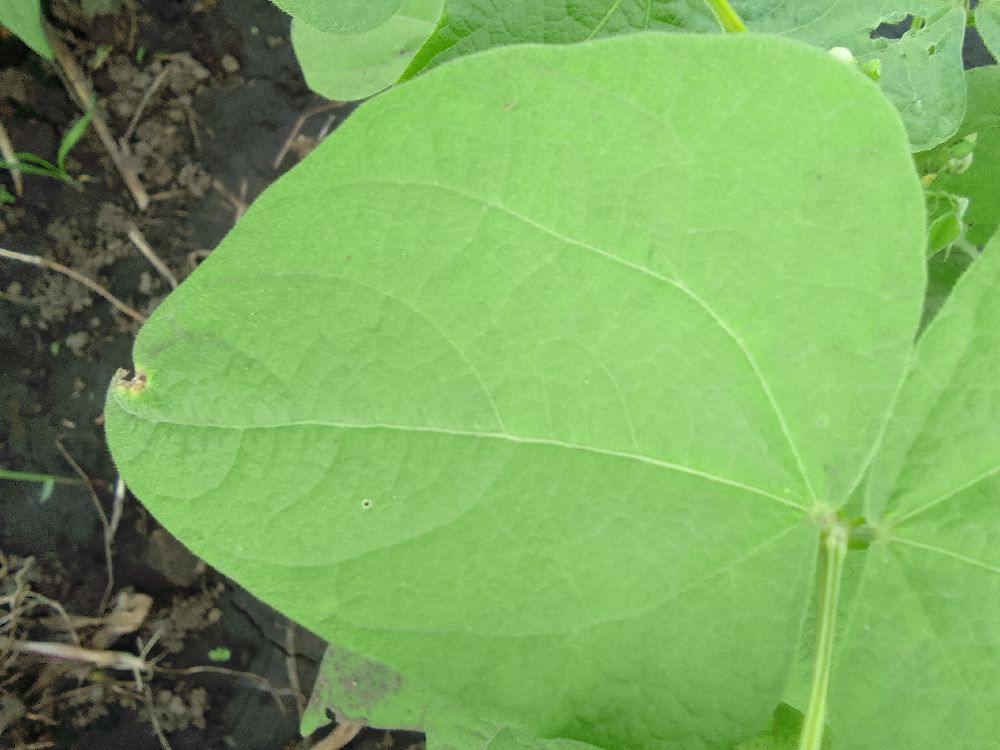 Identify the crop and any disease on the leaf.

common bean, healthy
